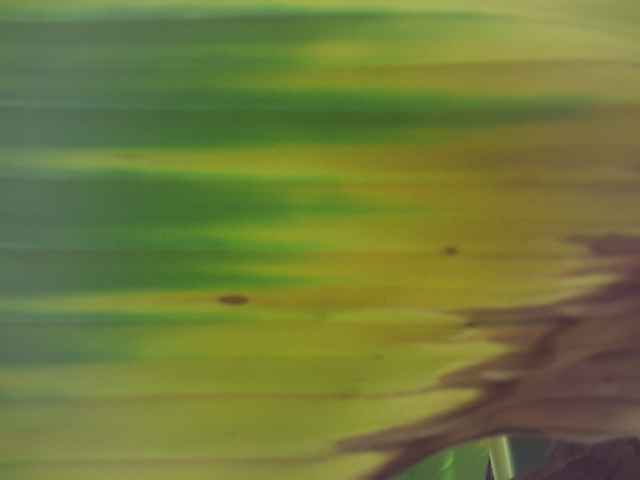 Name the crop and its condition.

banana, fusarium wilt race 1
